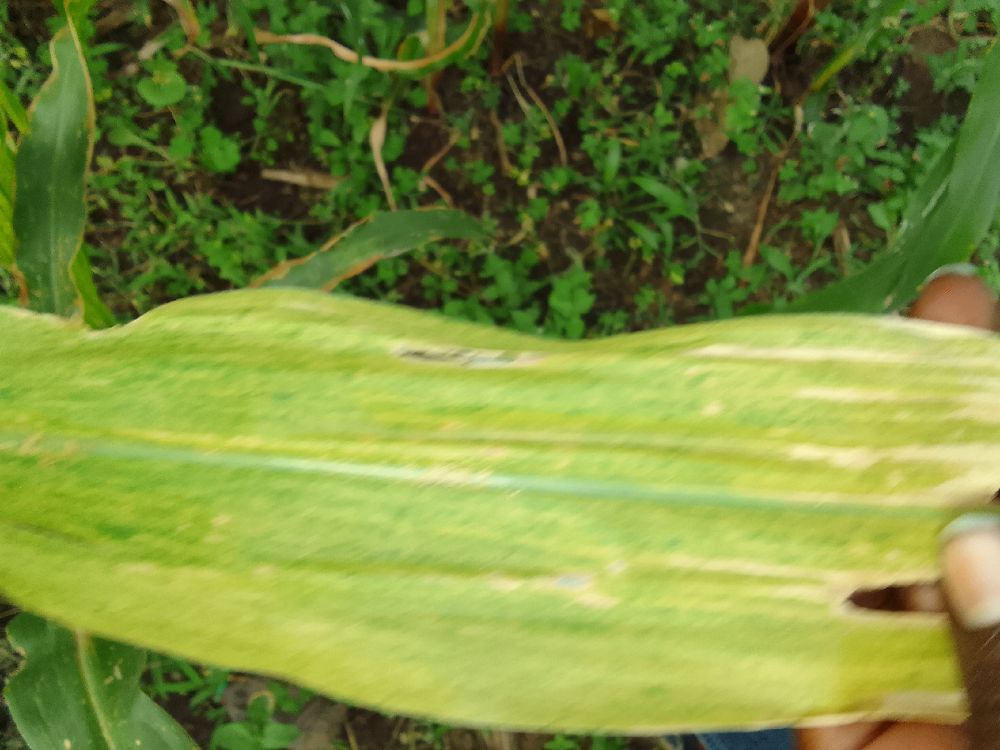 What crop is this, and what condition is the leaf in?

maize, maize lethal necrosis
